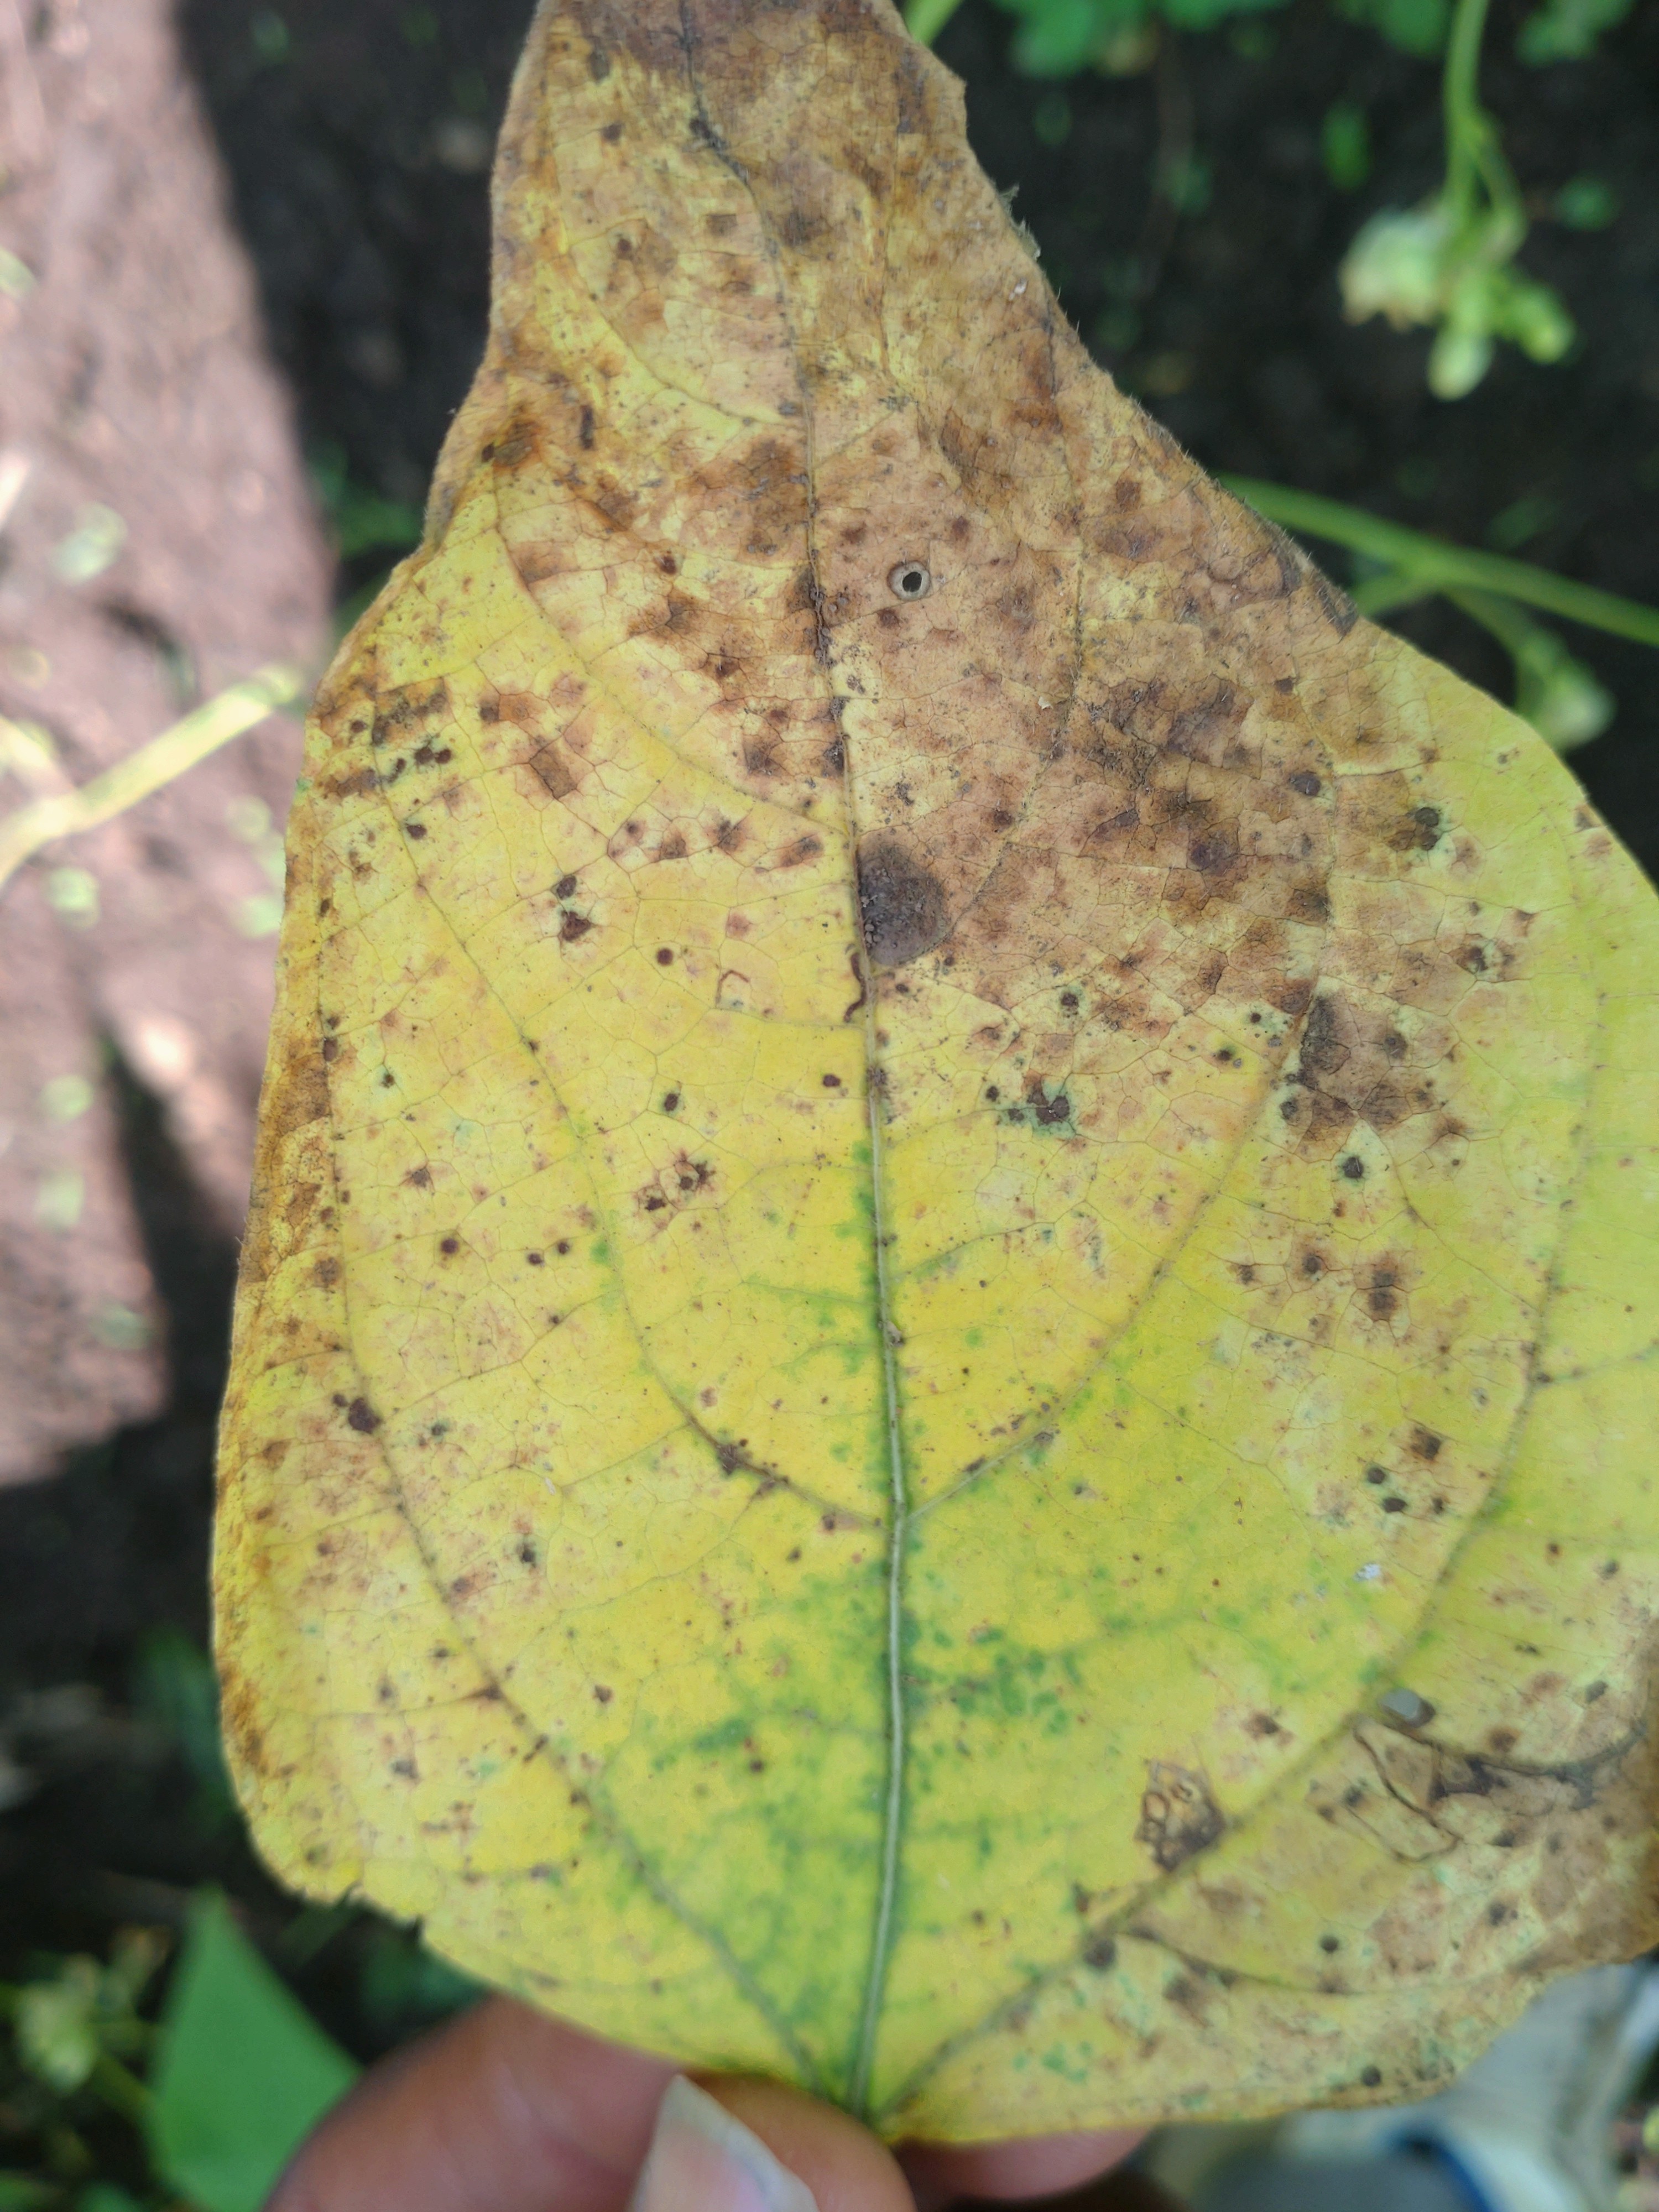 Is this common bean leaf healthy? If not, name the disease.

anthracnose
